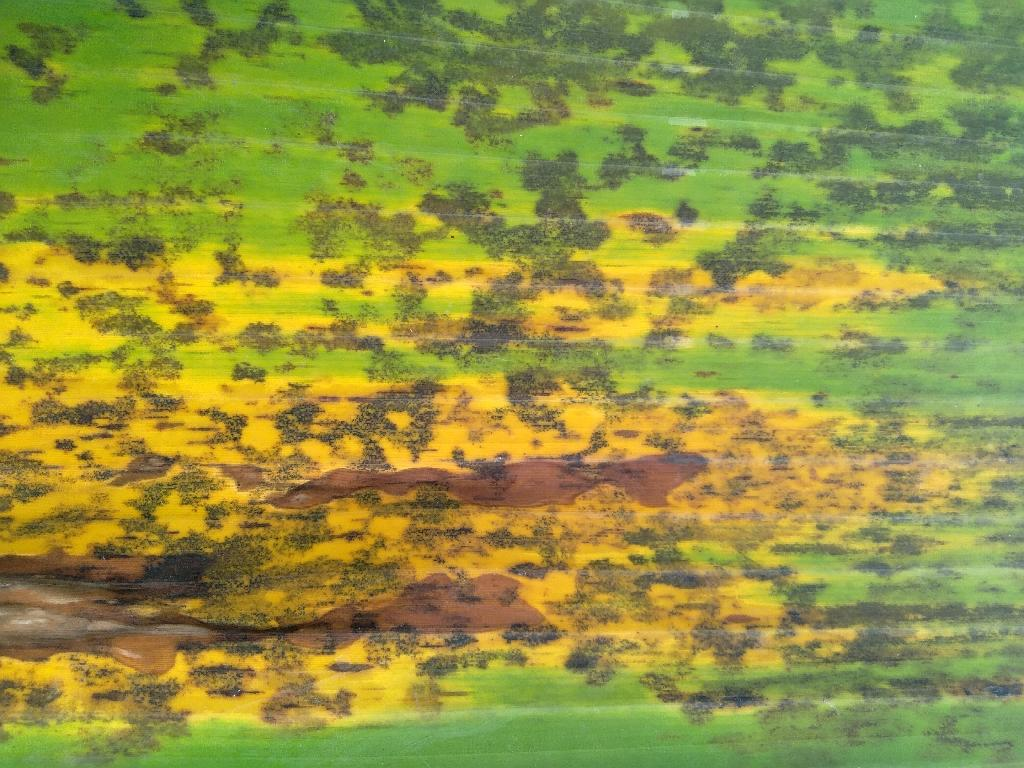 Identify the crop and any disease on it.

banana, black sigatoka
